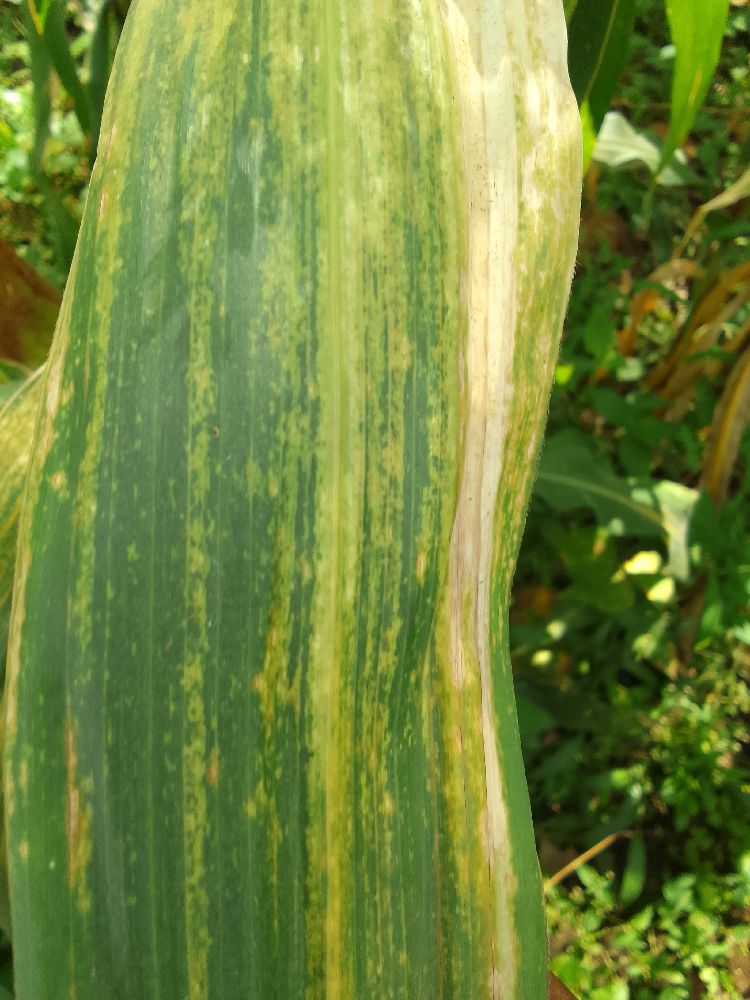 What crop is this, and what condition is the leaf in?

maize, maize lethal necrosis
